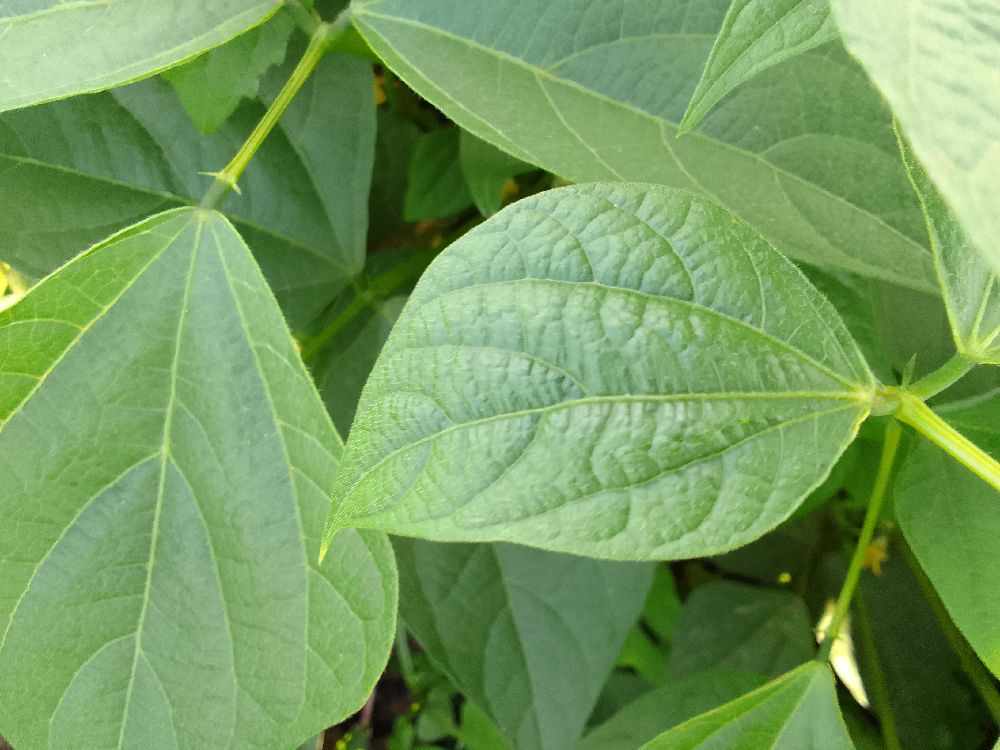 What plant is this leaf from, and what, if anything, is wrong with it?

common bean, healthy
